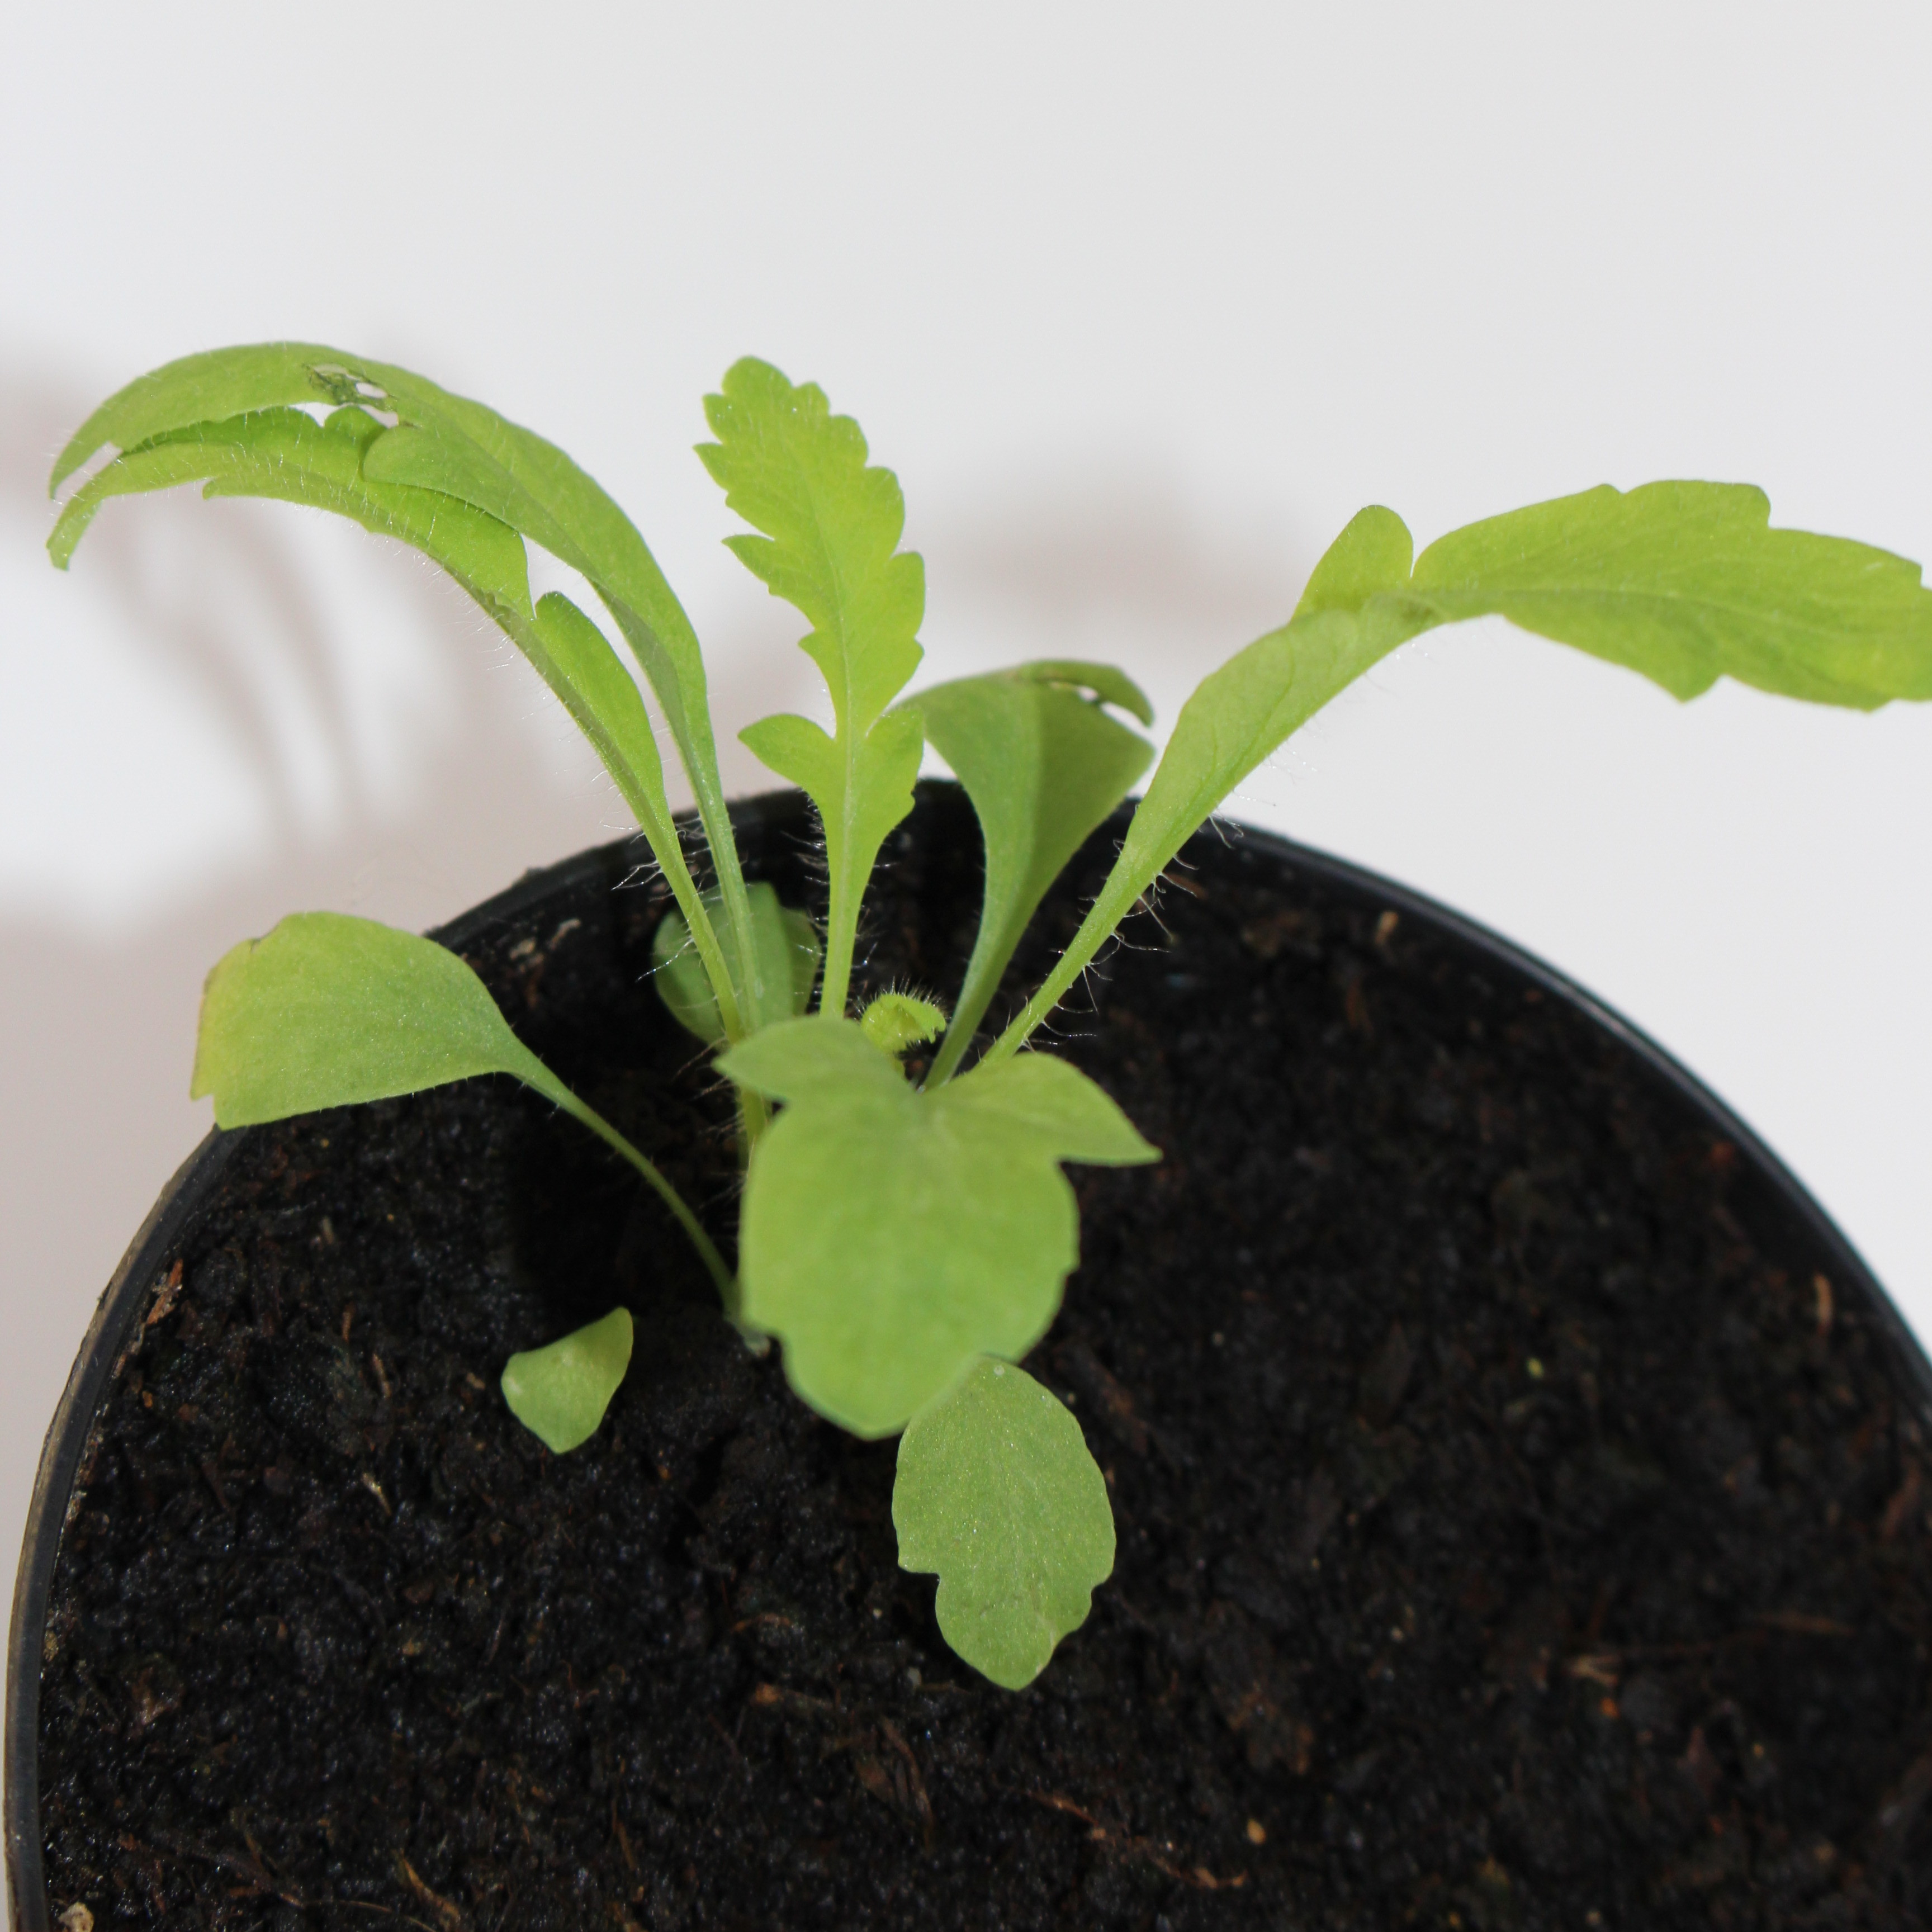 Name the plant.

Papaver rhoeas
